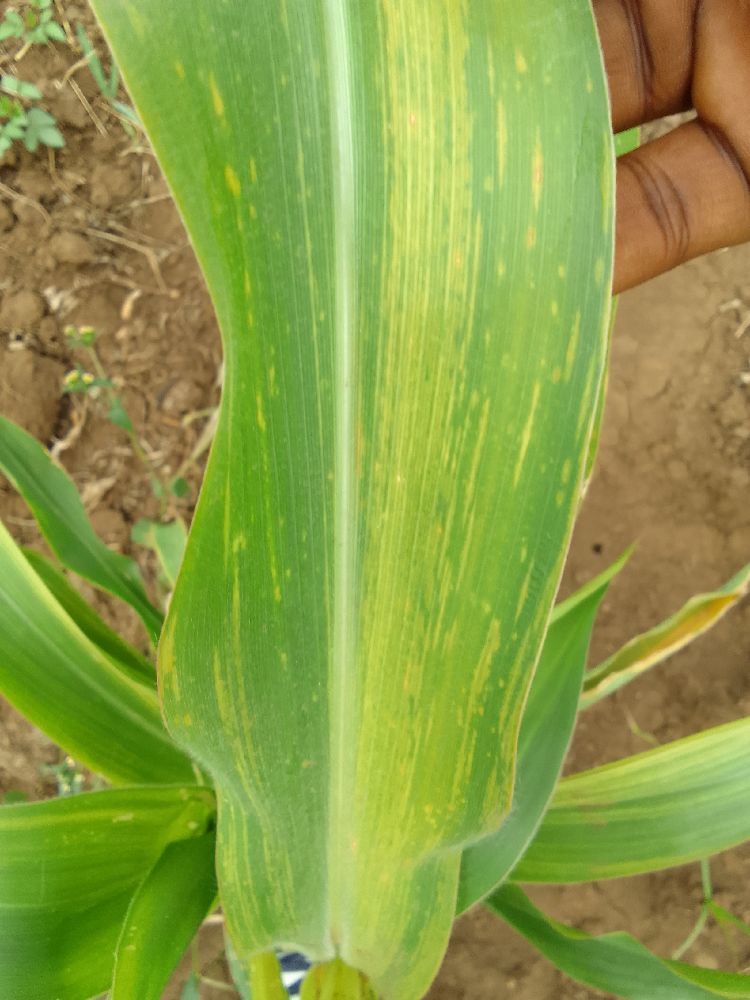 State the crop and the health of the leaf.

maize, maize lethal necrosis
